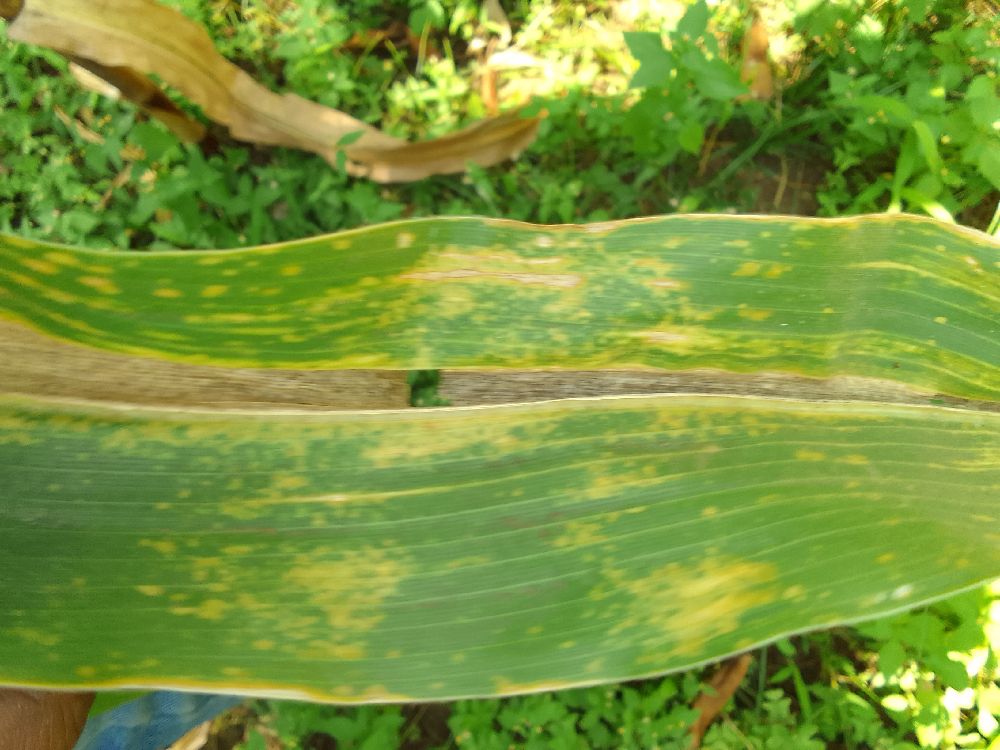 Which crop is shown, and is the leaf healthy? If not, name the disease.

maize, maize lethal necrosis
